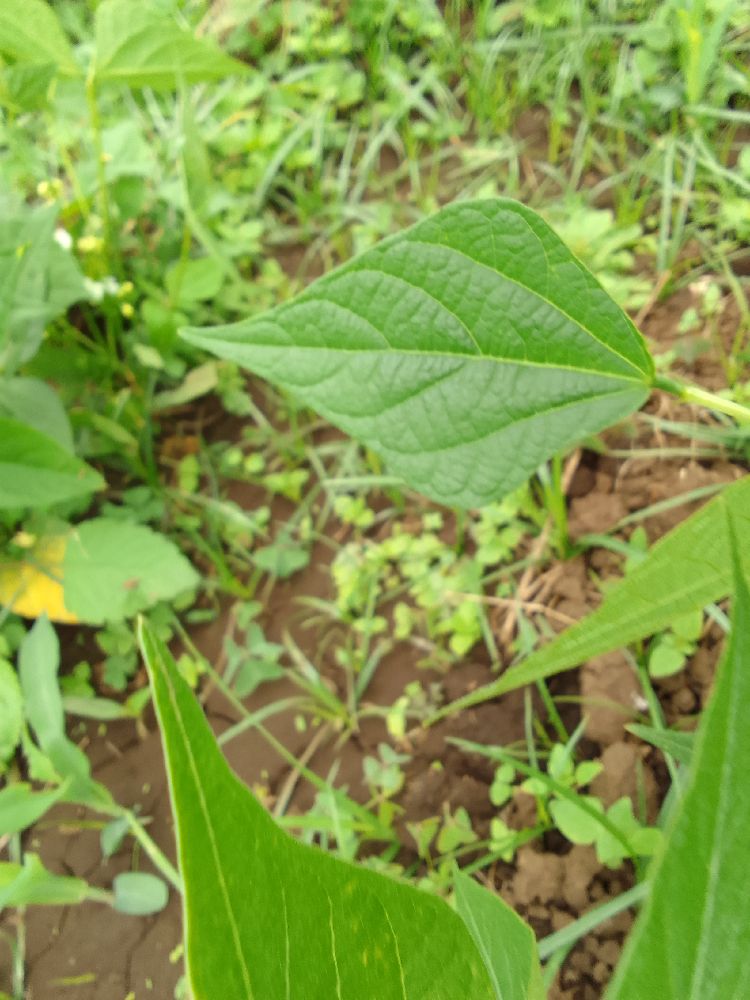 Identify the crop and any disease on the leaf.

common bean, healthy
